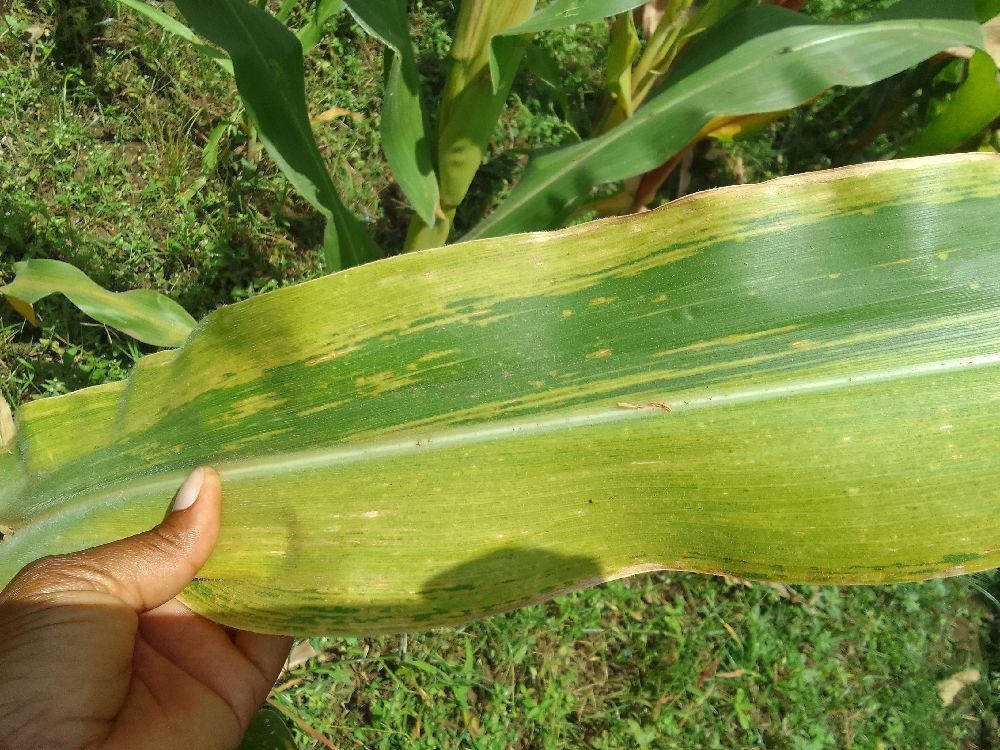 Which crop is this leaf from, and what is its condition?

maize, maize lethal necrosis
